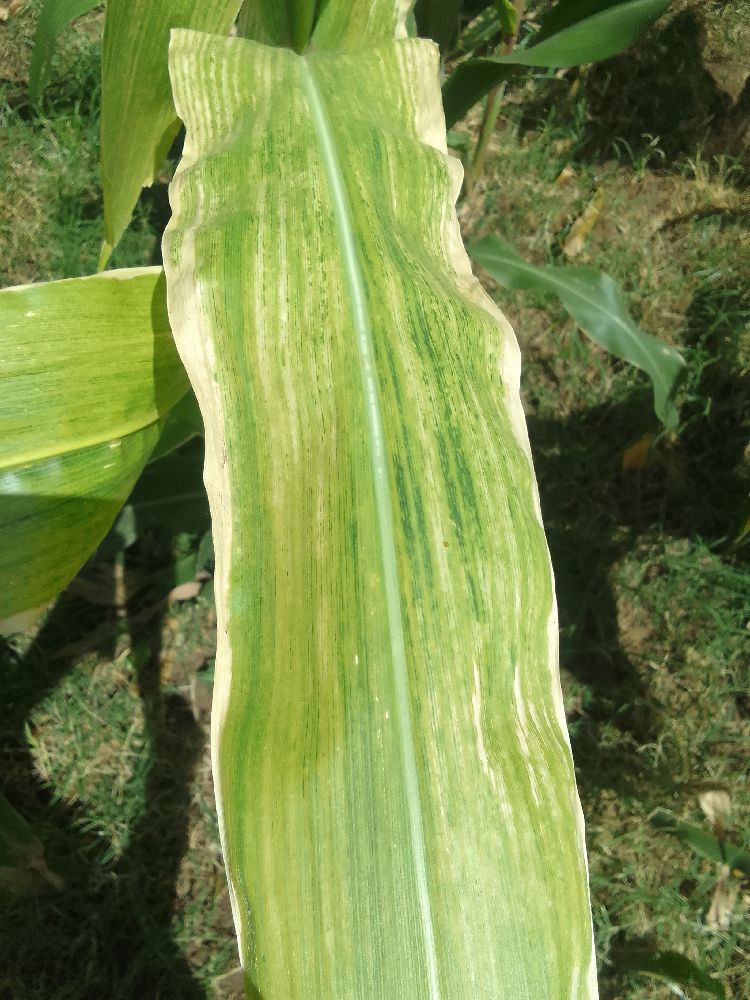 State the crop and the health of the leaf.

maize, maize lethal necrosis
